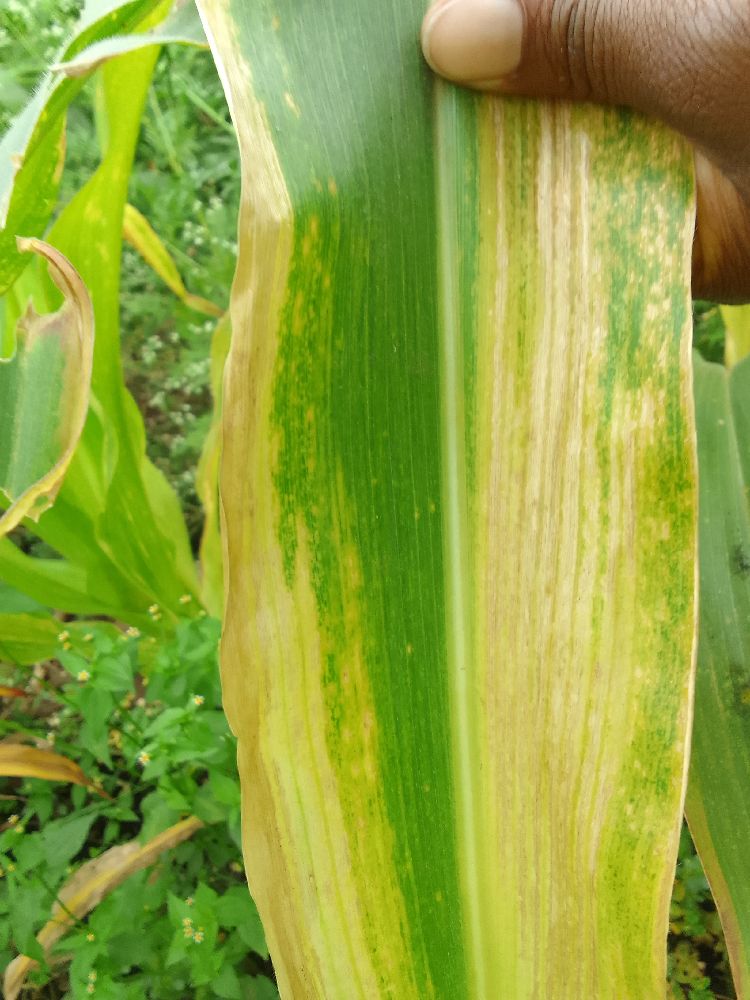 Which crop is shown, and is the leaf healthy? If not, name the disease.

maize, maize lethal necrosis
